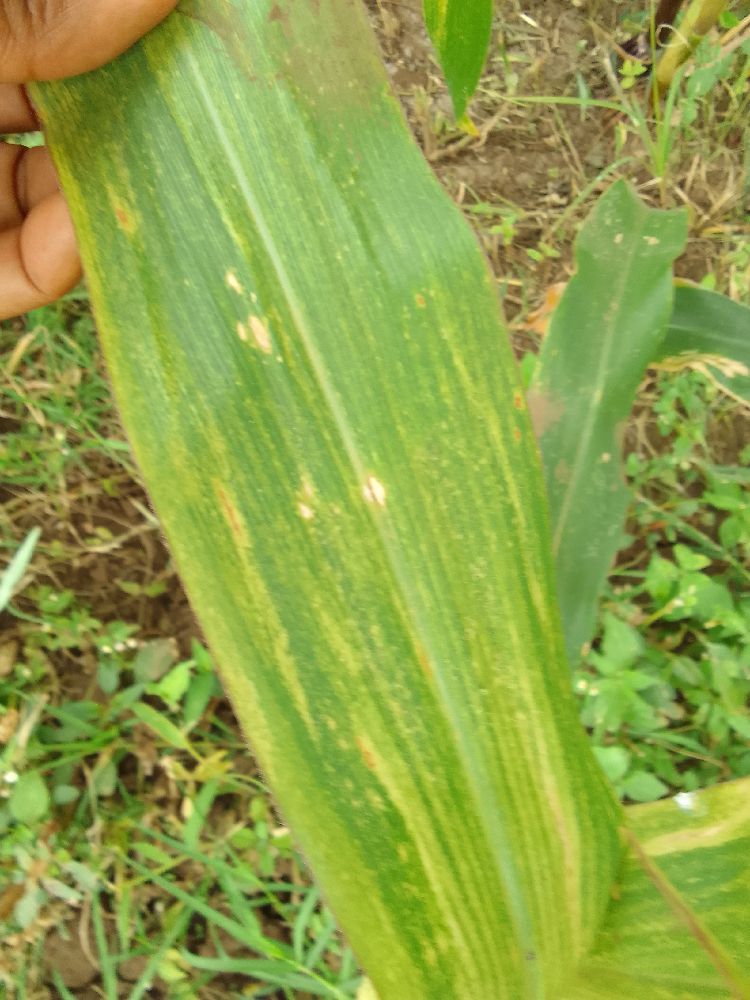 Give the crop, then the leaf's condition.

maize, maize lethal necrosis
